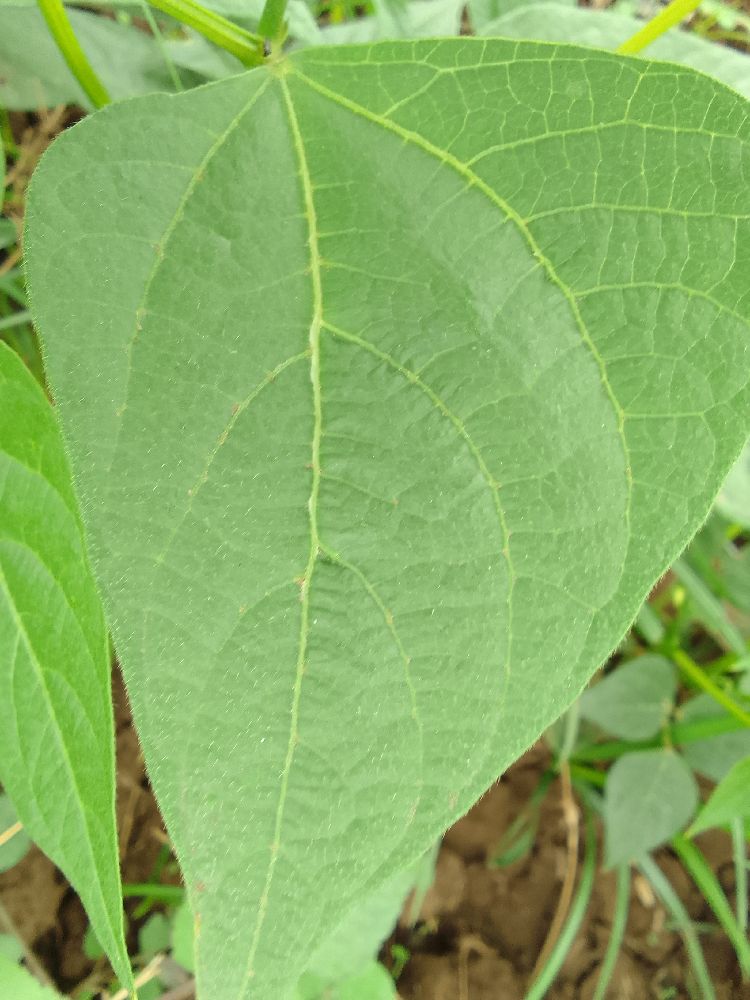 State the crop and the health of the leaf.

common bean, healthy
